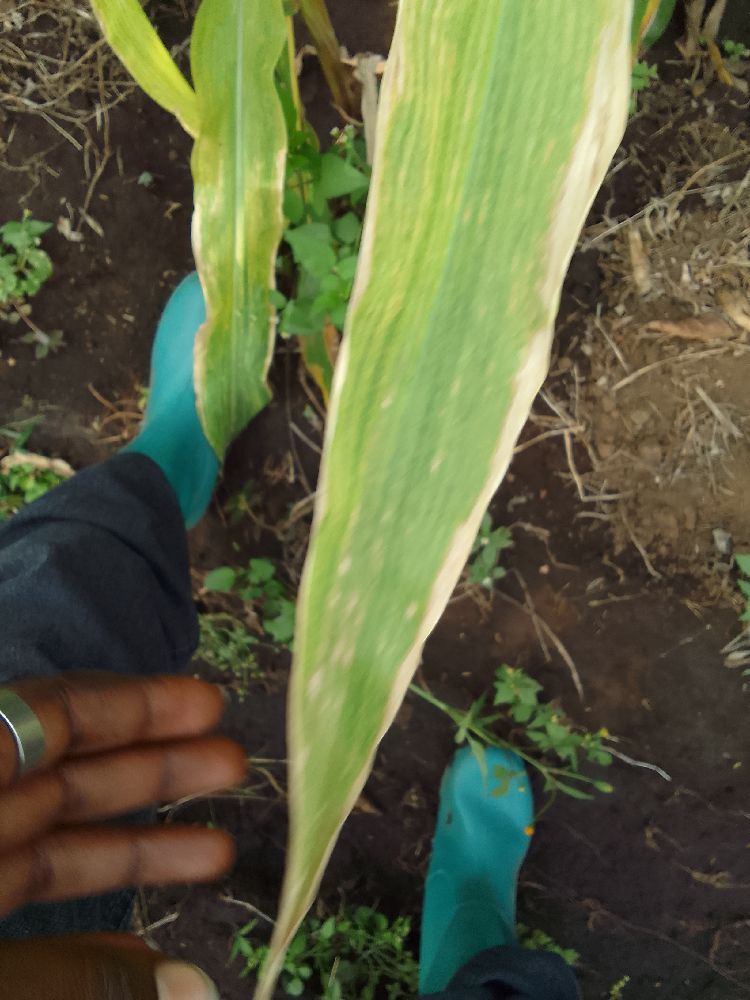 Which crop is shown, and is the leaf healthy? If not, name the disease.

maize, maize lethal necrosis
